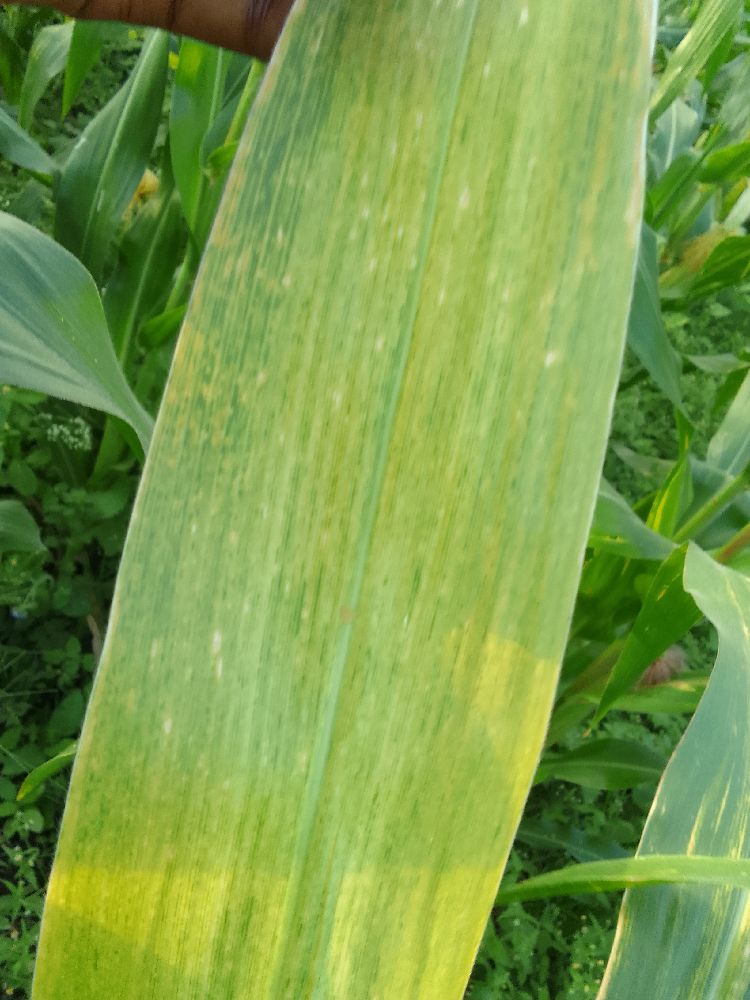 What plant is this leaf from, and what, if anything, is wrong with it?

maize, maize lethal necrosis
